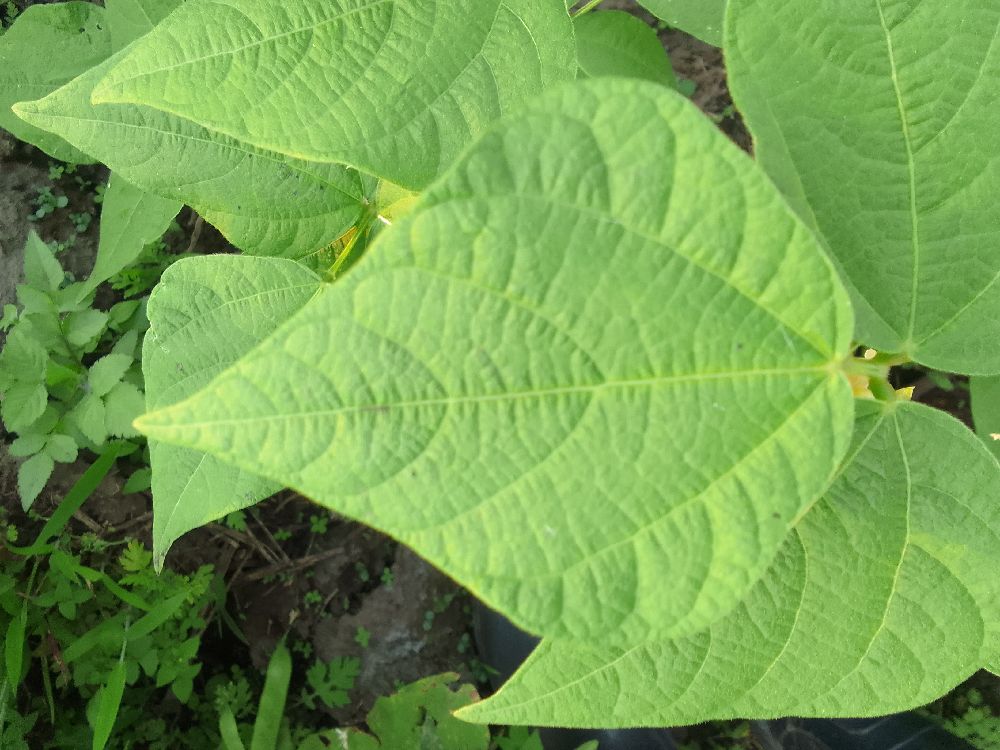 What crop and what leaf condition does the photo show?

common bean, healthy
